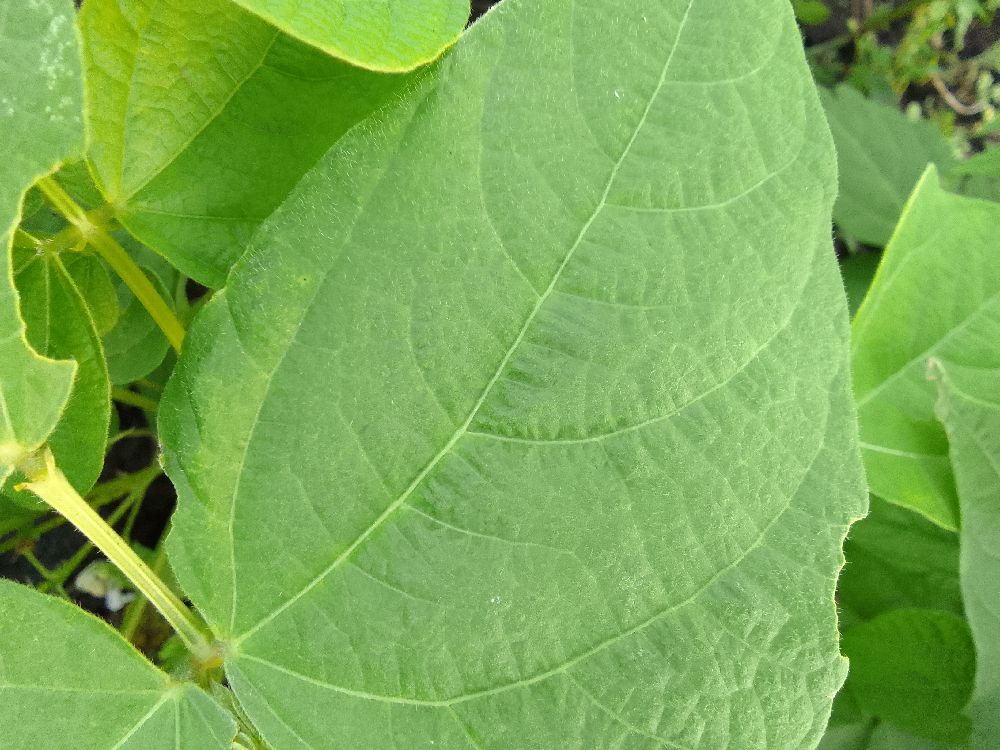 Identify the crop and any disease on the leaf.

common bean, healthy
